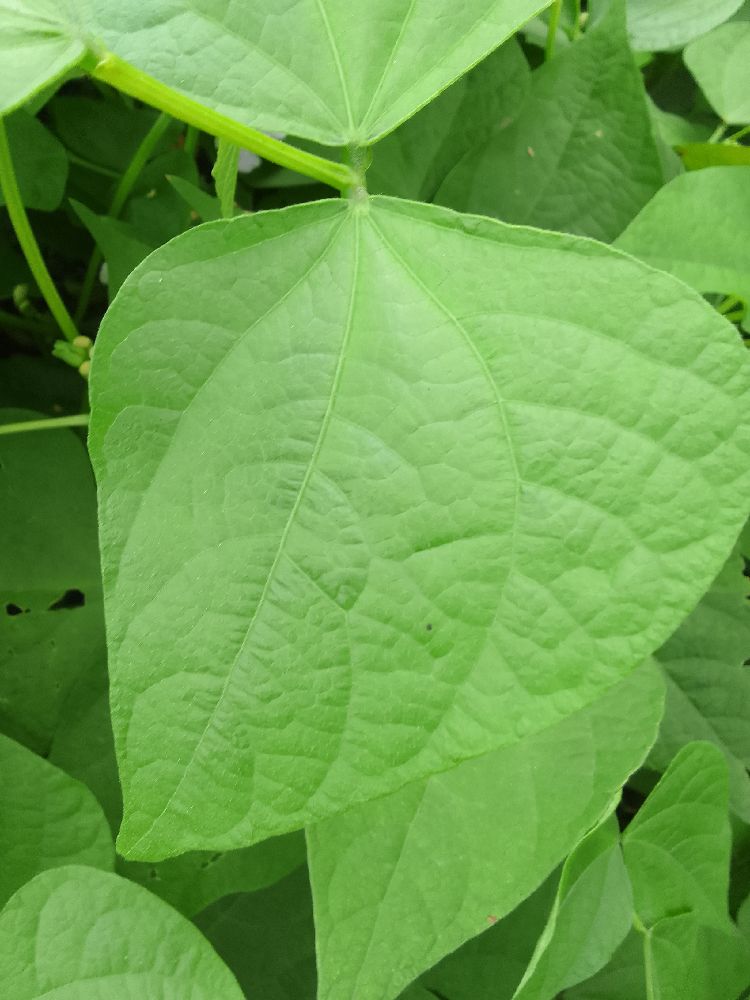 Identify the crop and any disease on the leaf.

common bean, healthy
